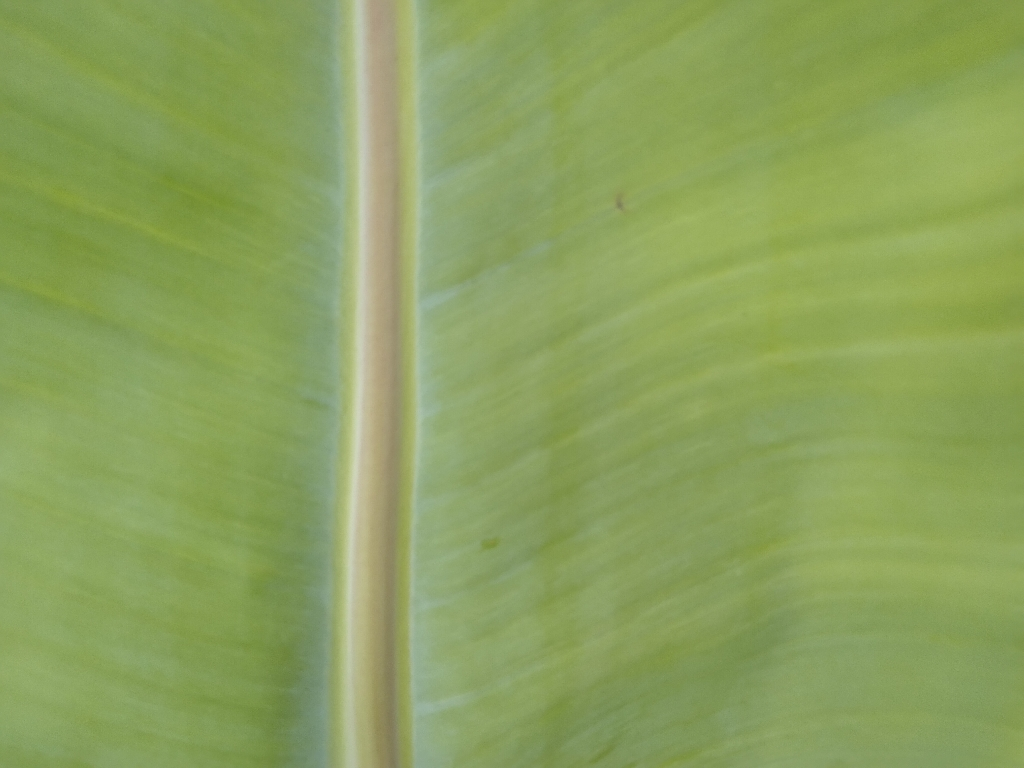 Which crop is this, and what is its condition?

banana, healthy
